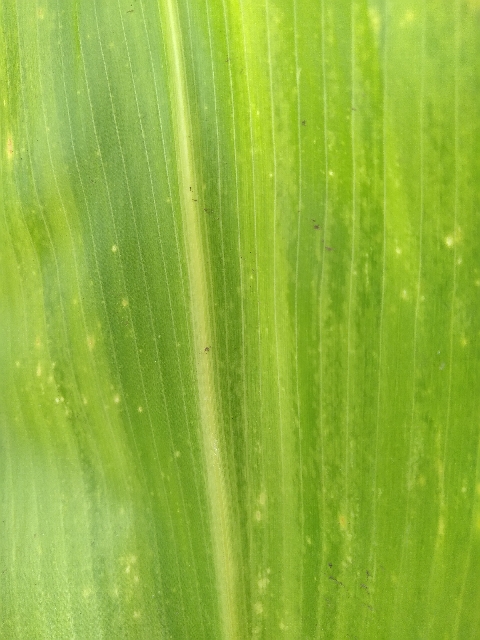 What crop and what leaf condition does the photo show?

maize, maize lethal necrosis
